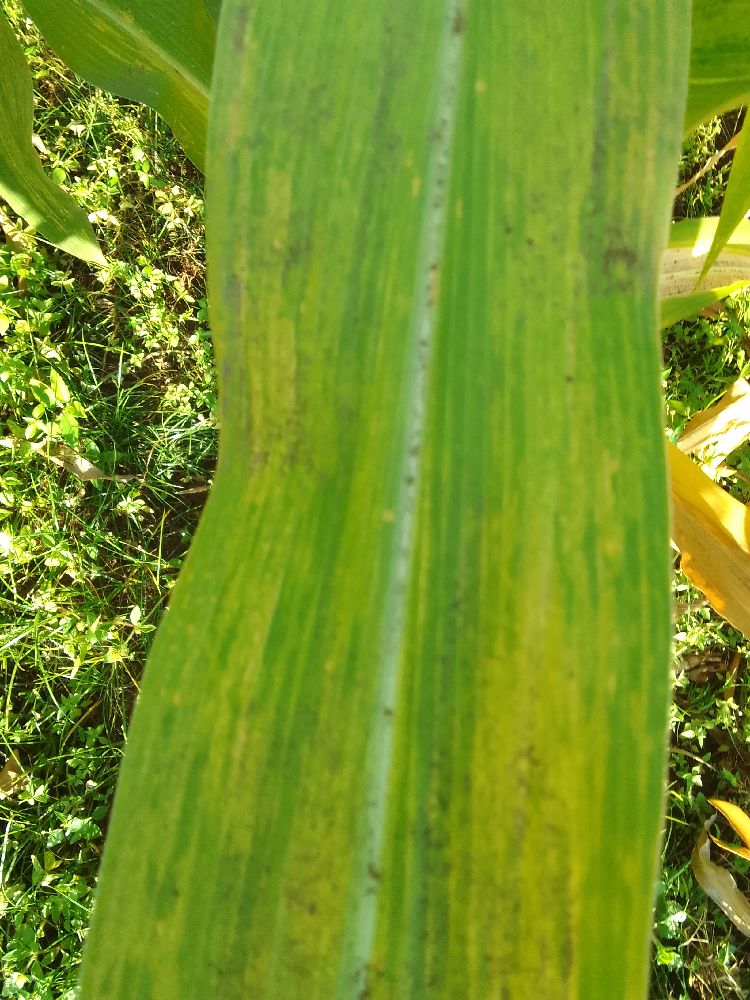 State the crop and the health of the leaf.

maize, maize lethal necrosis
